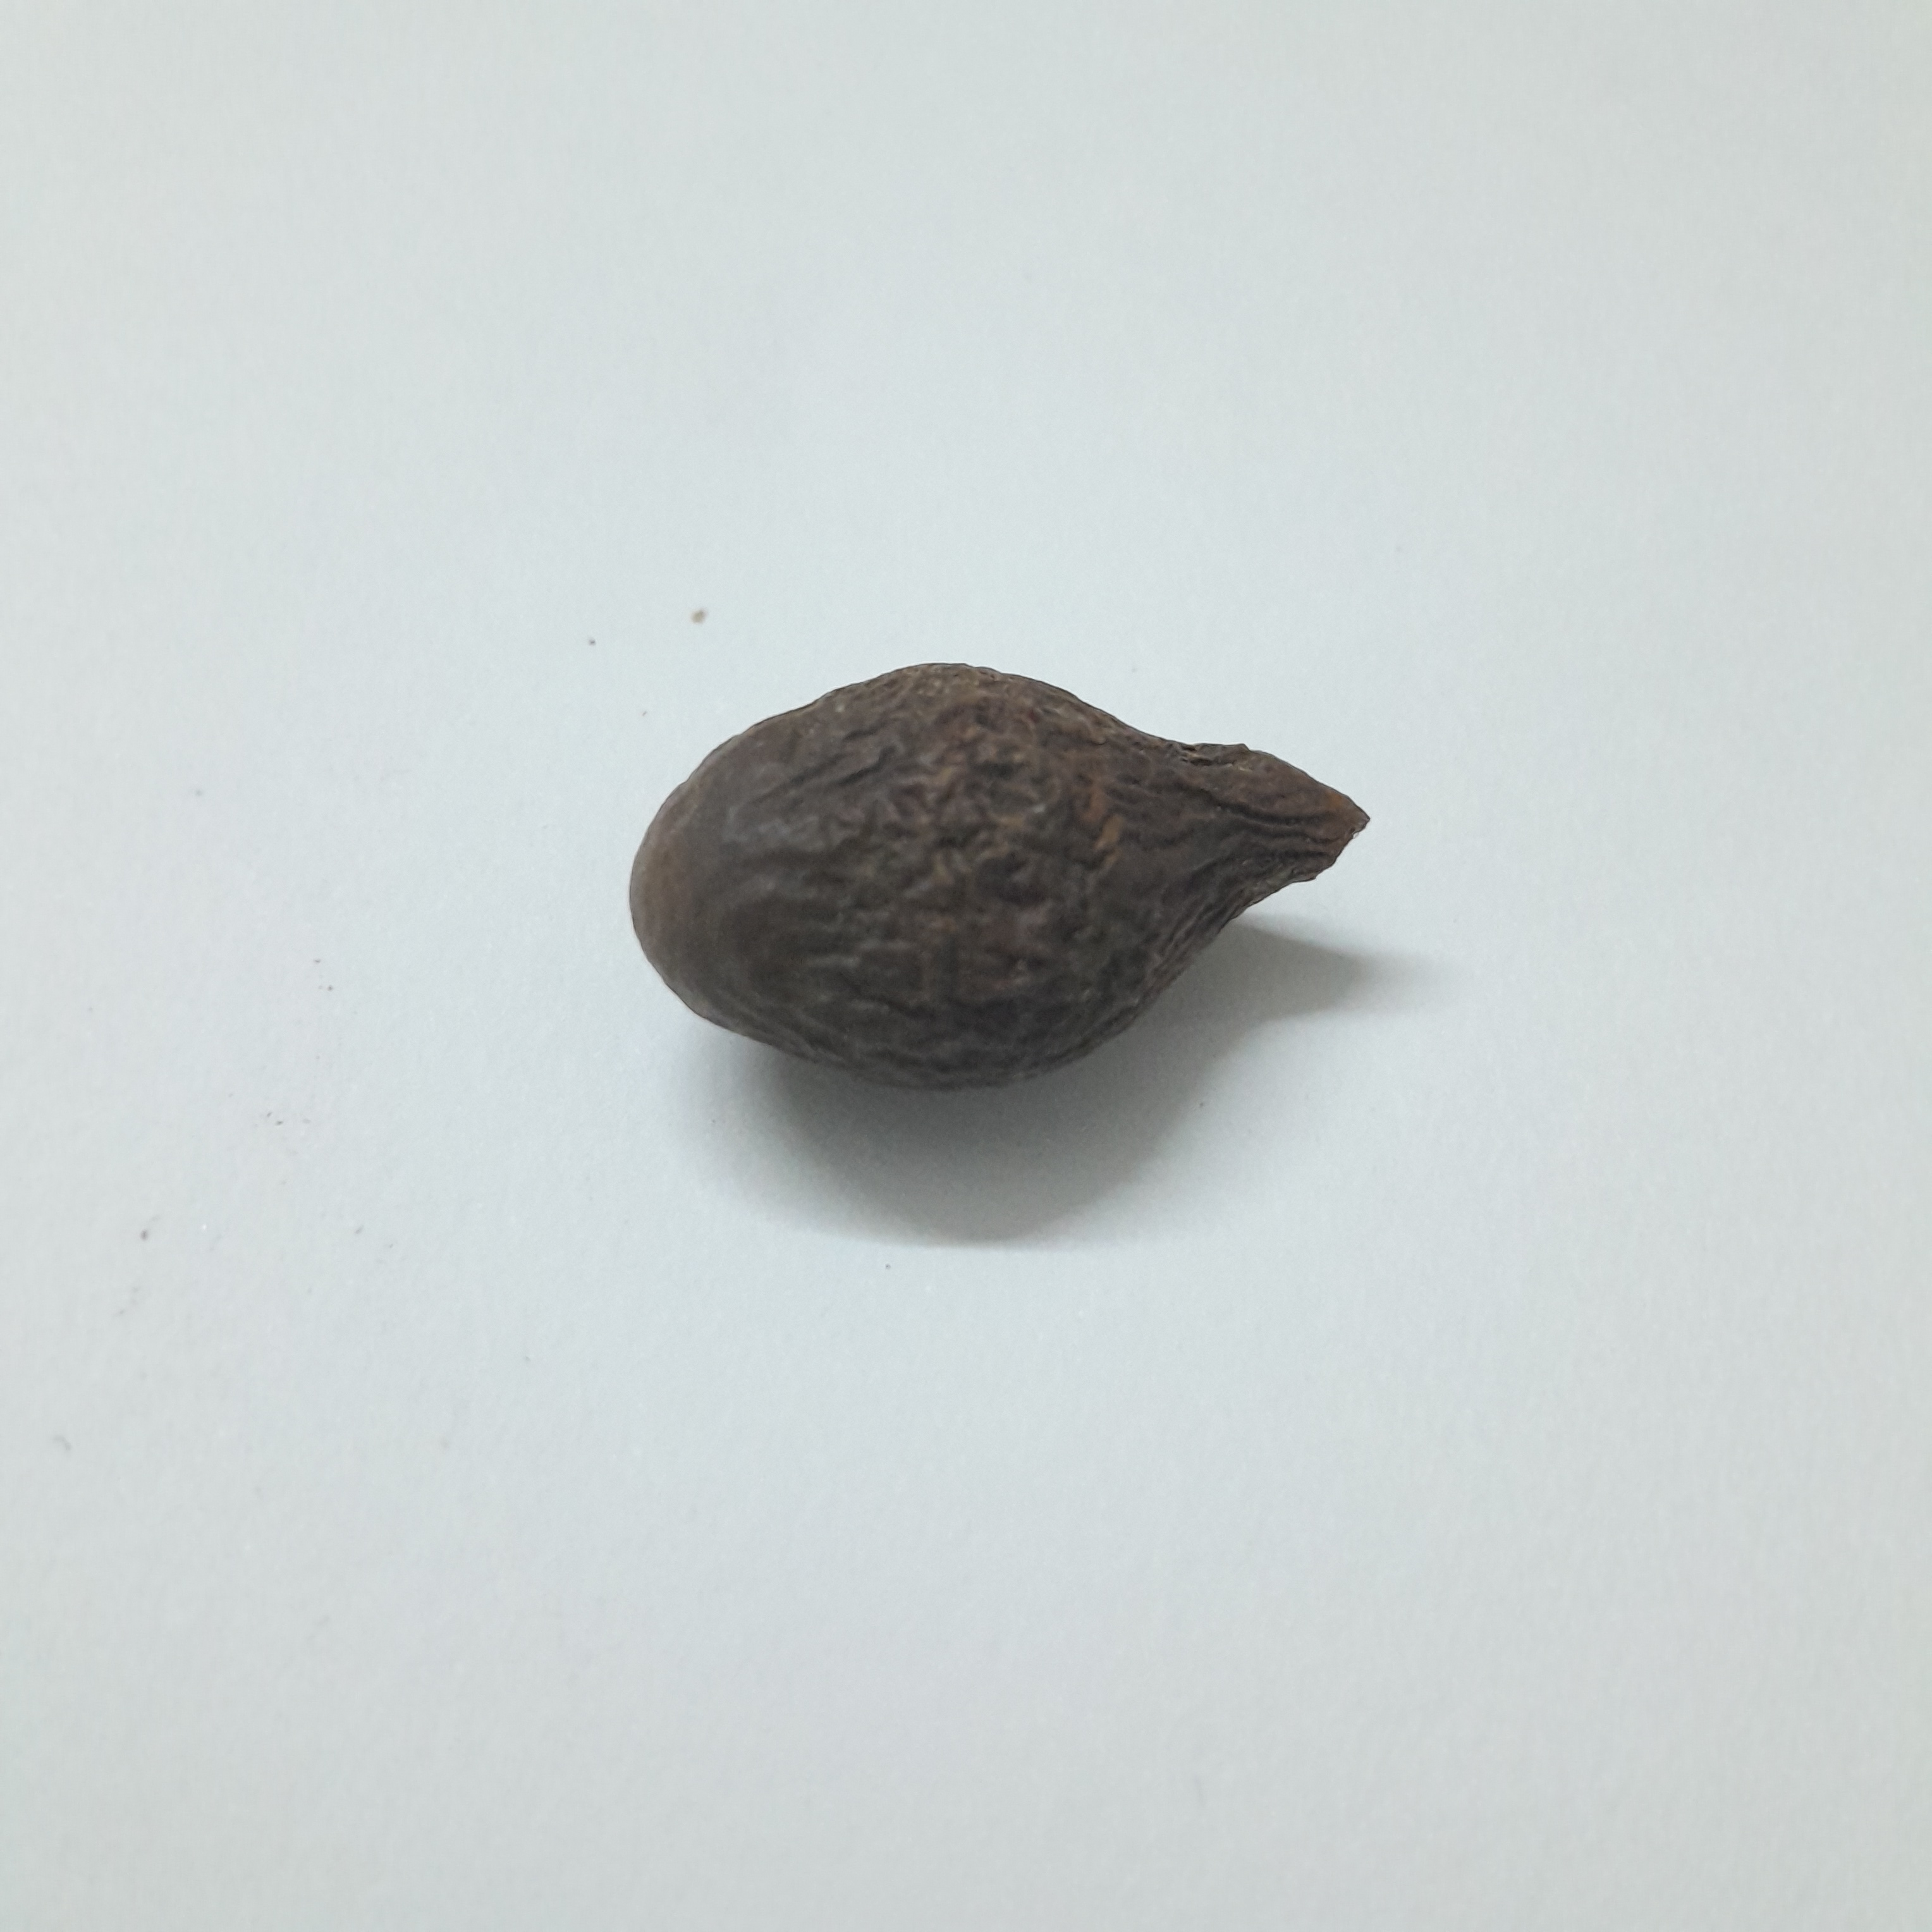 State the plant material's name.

niranjanphal
